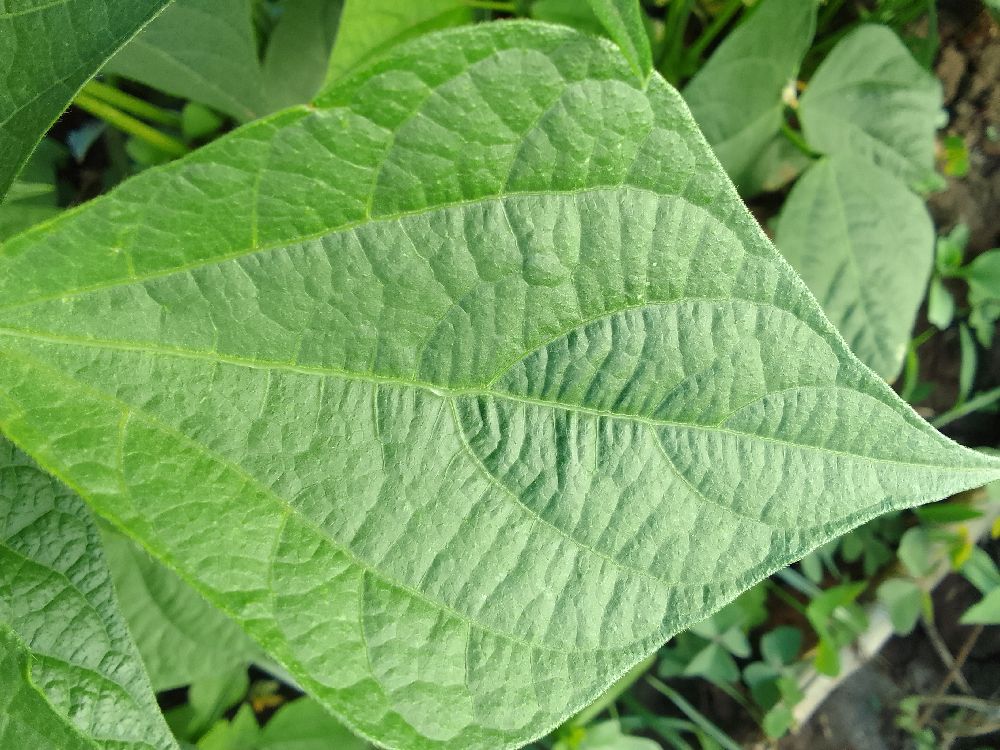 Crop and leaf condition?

common bean, healthy
